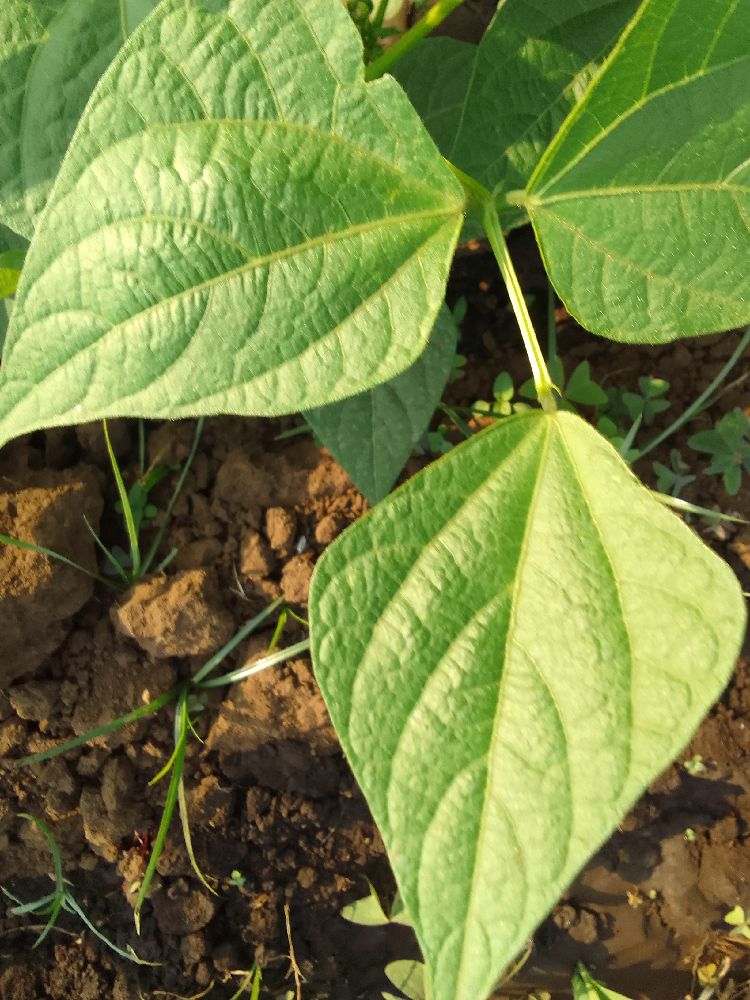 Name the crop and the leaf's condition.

common bean, healthy
